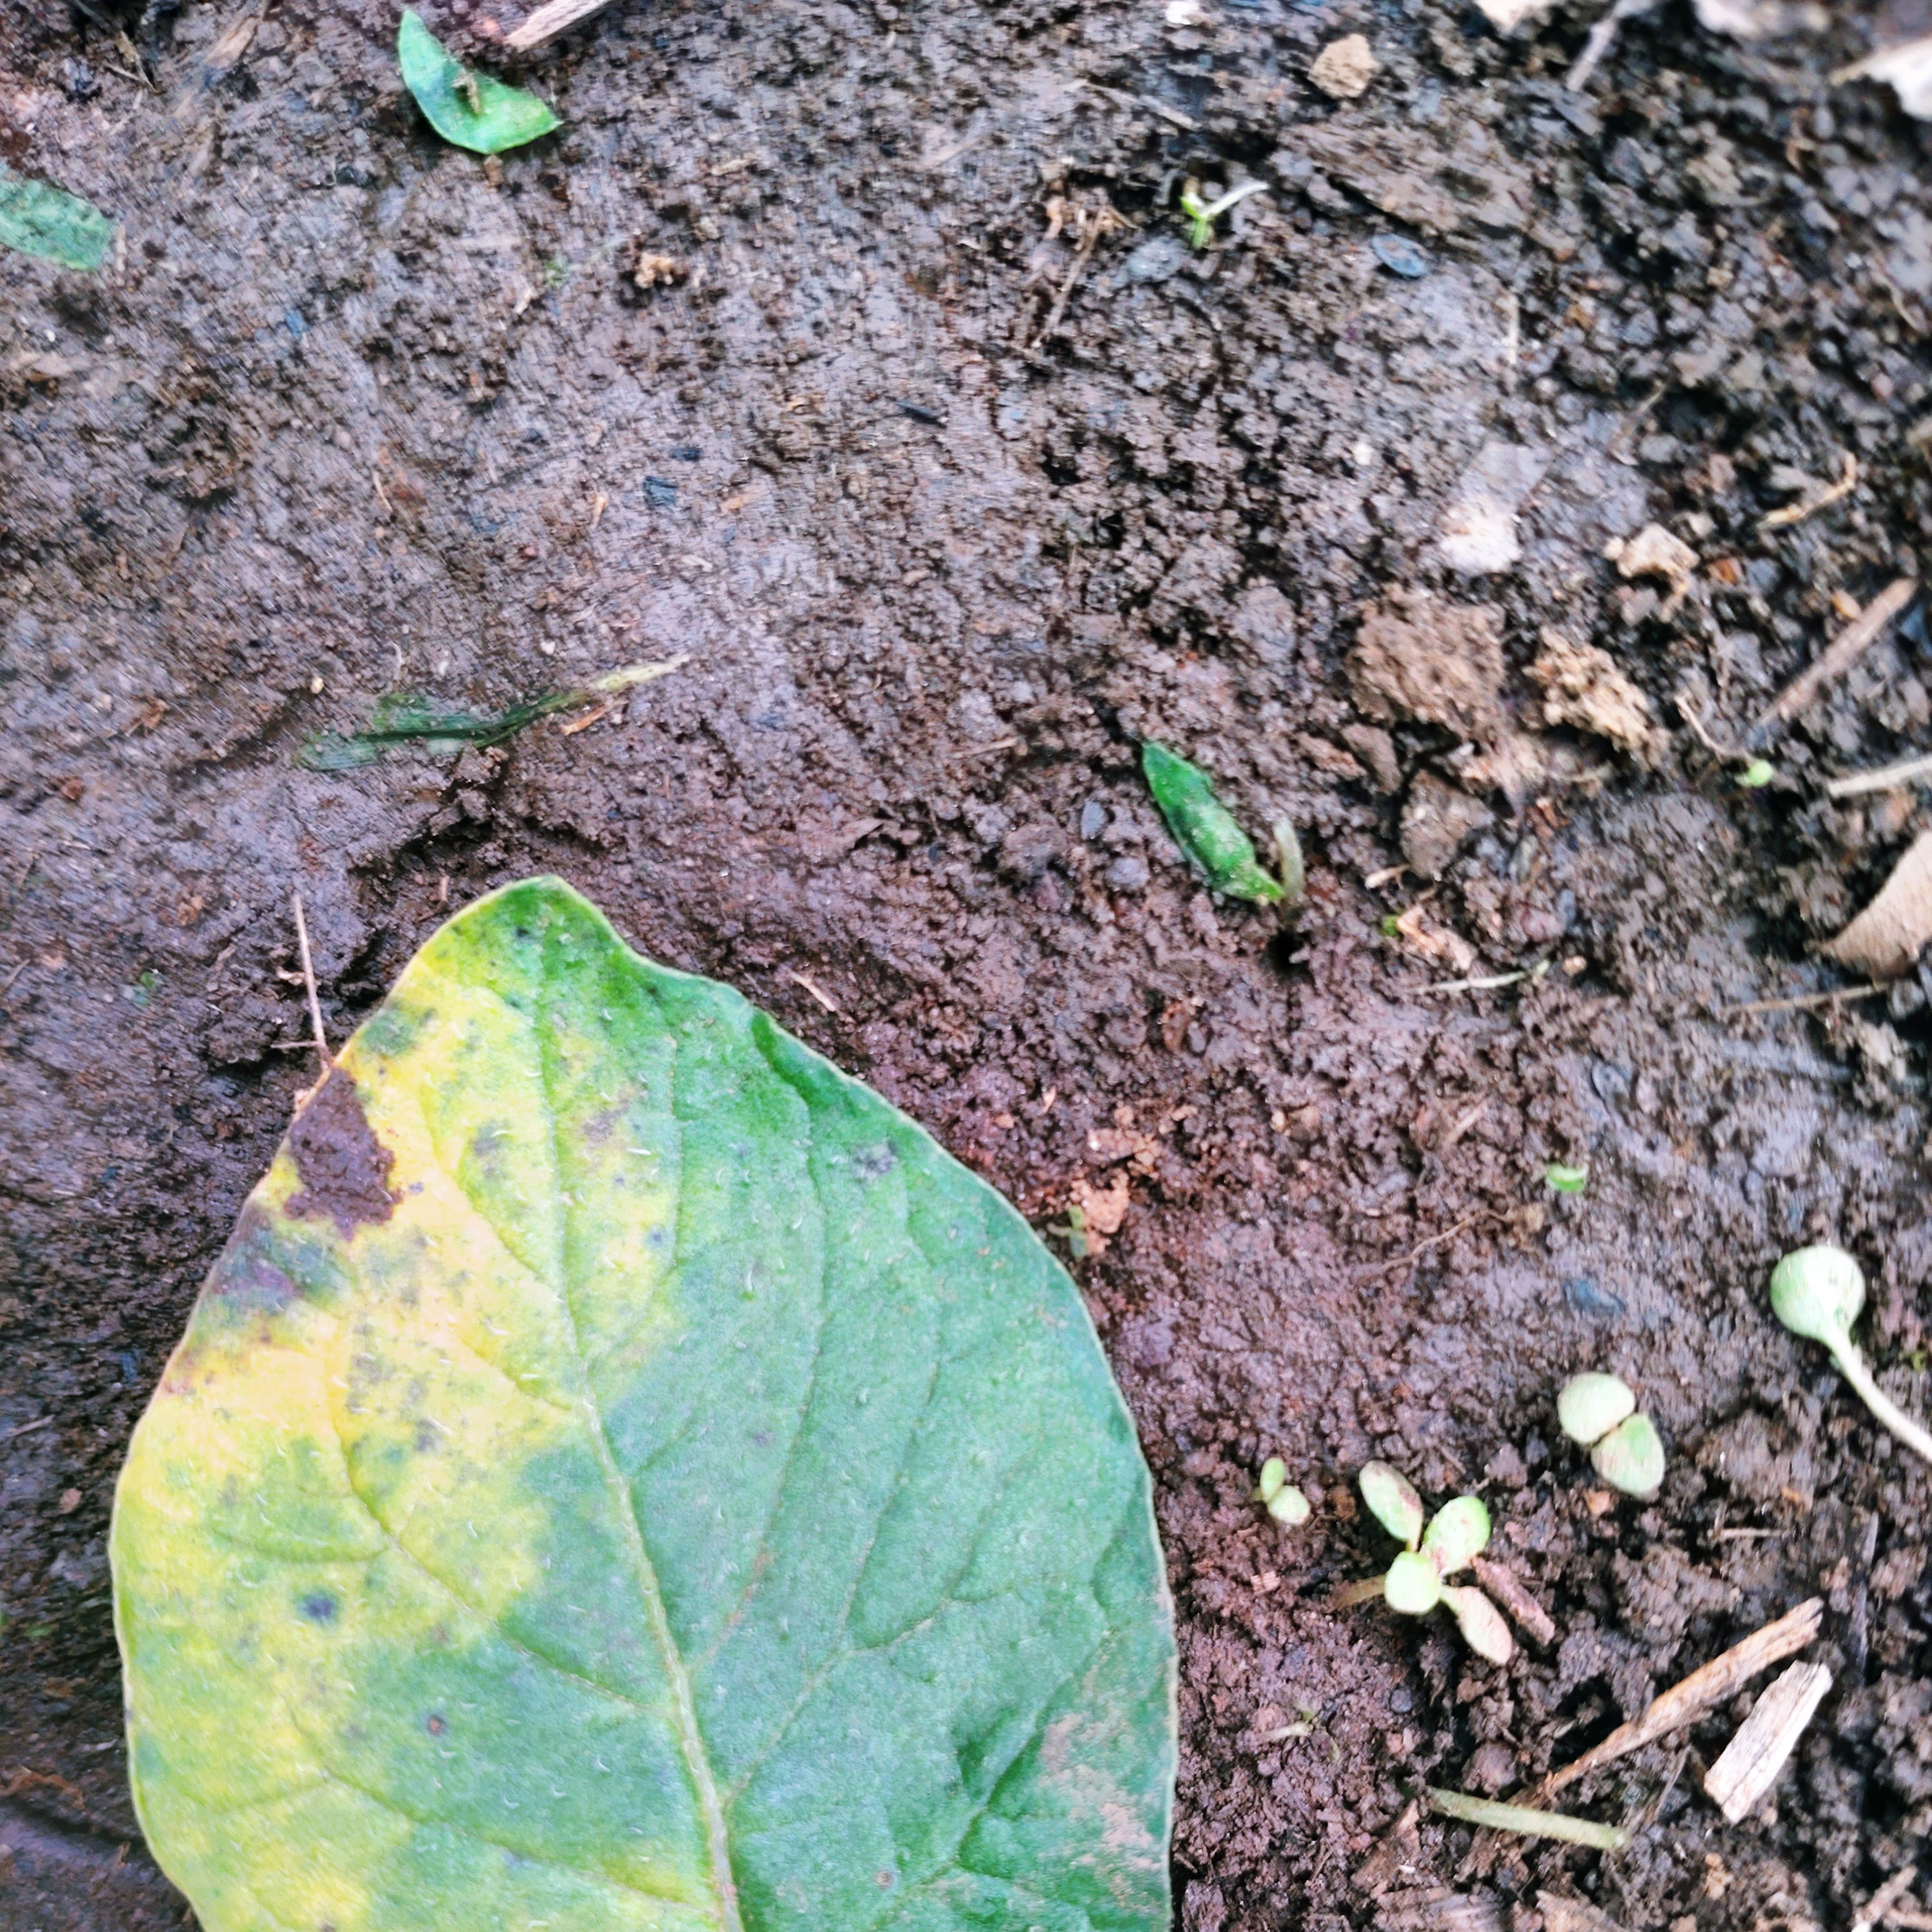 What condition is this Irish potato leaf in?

late blight
